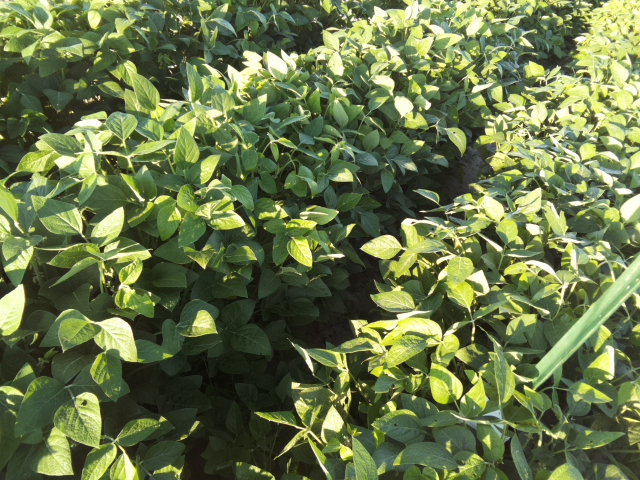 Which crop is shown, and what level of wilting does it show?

soybean, leaflets folding inward at secondary pulvinus with no turgor loss in leaflets or petioles
